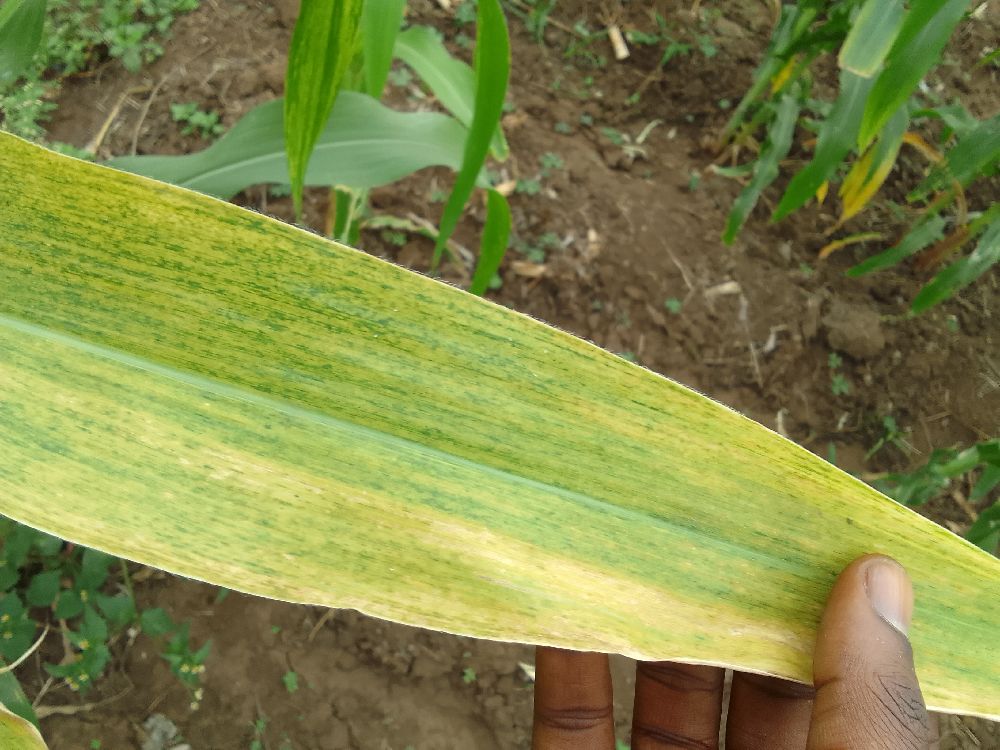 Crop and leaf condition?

maize, maize lethal necrosis
